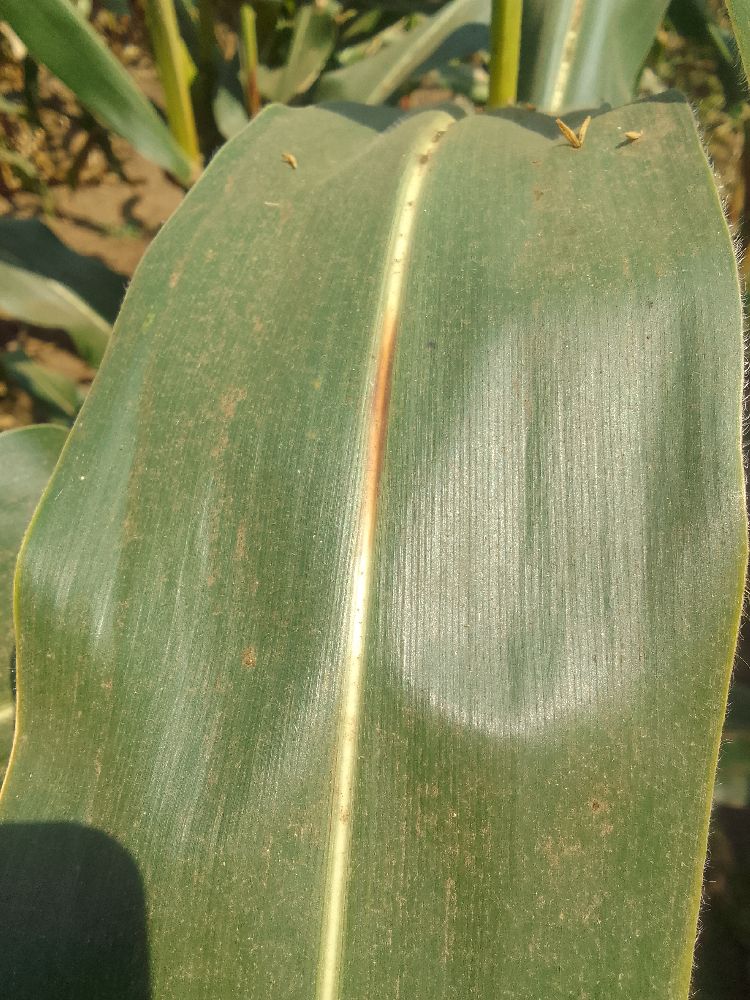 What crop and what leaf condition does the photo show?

maize, healthy
